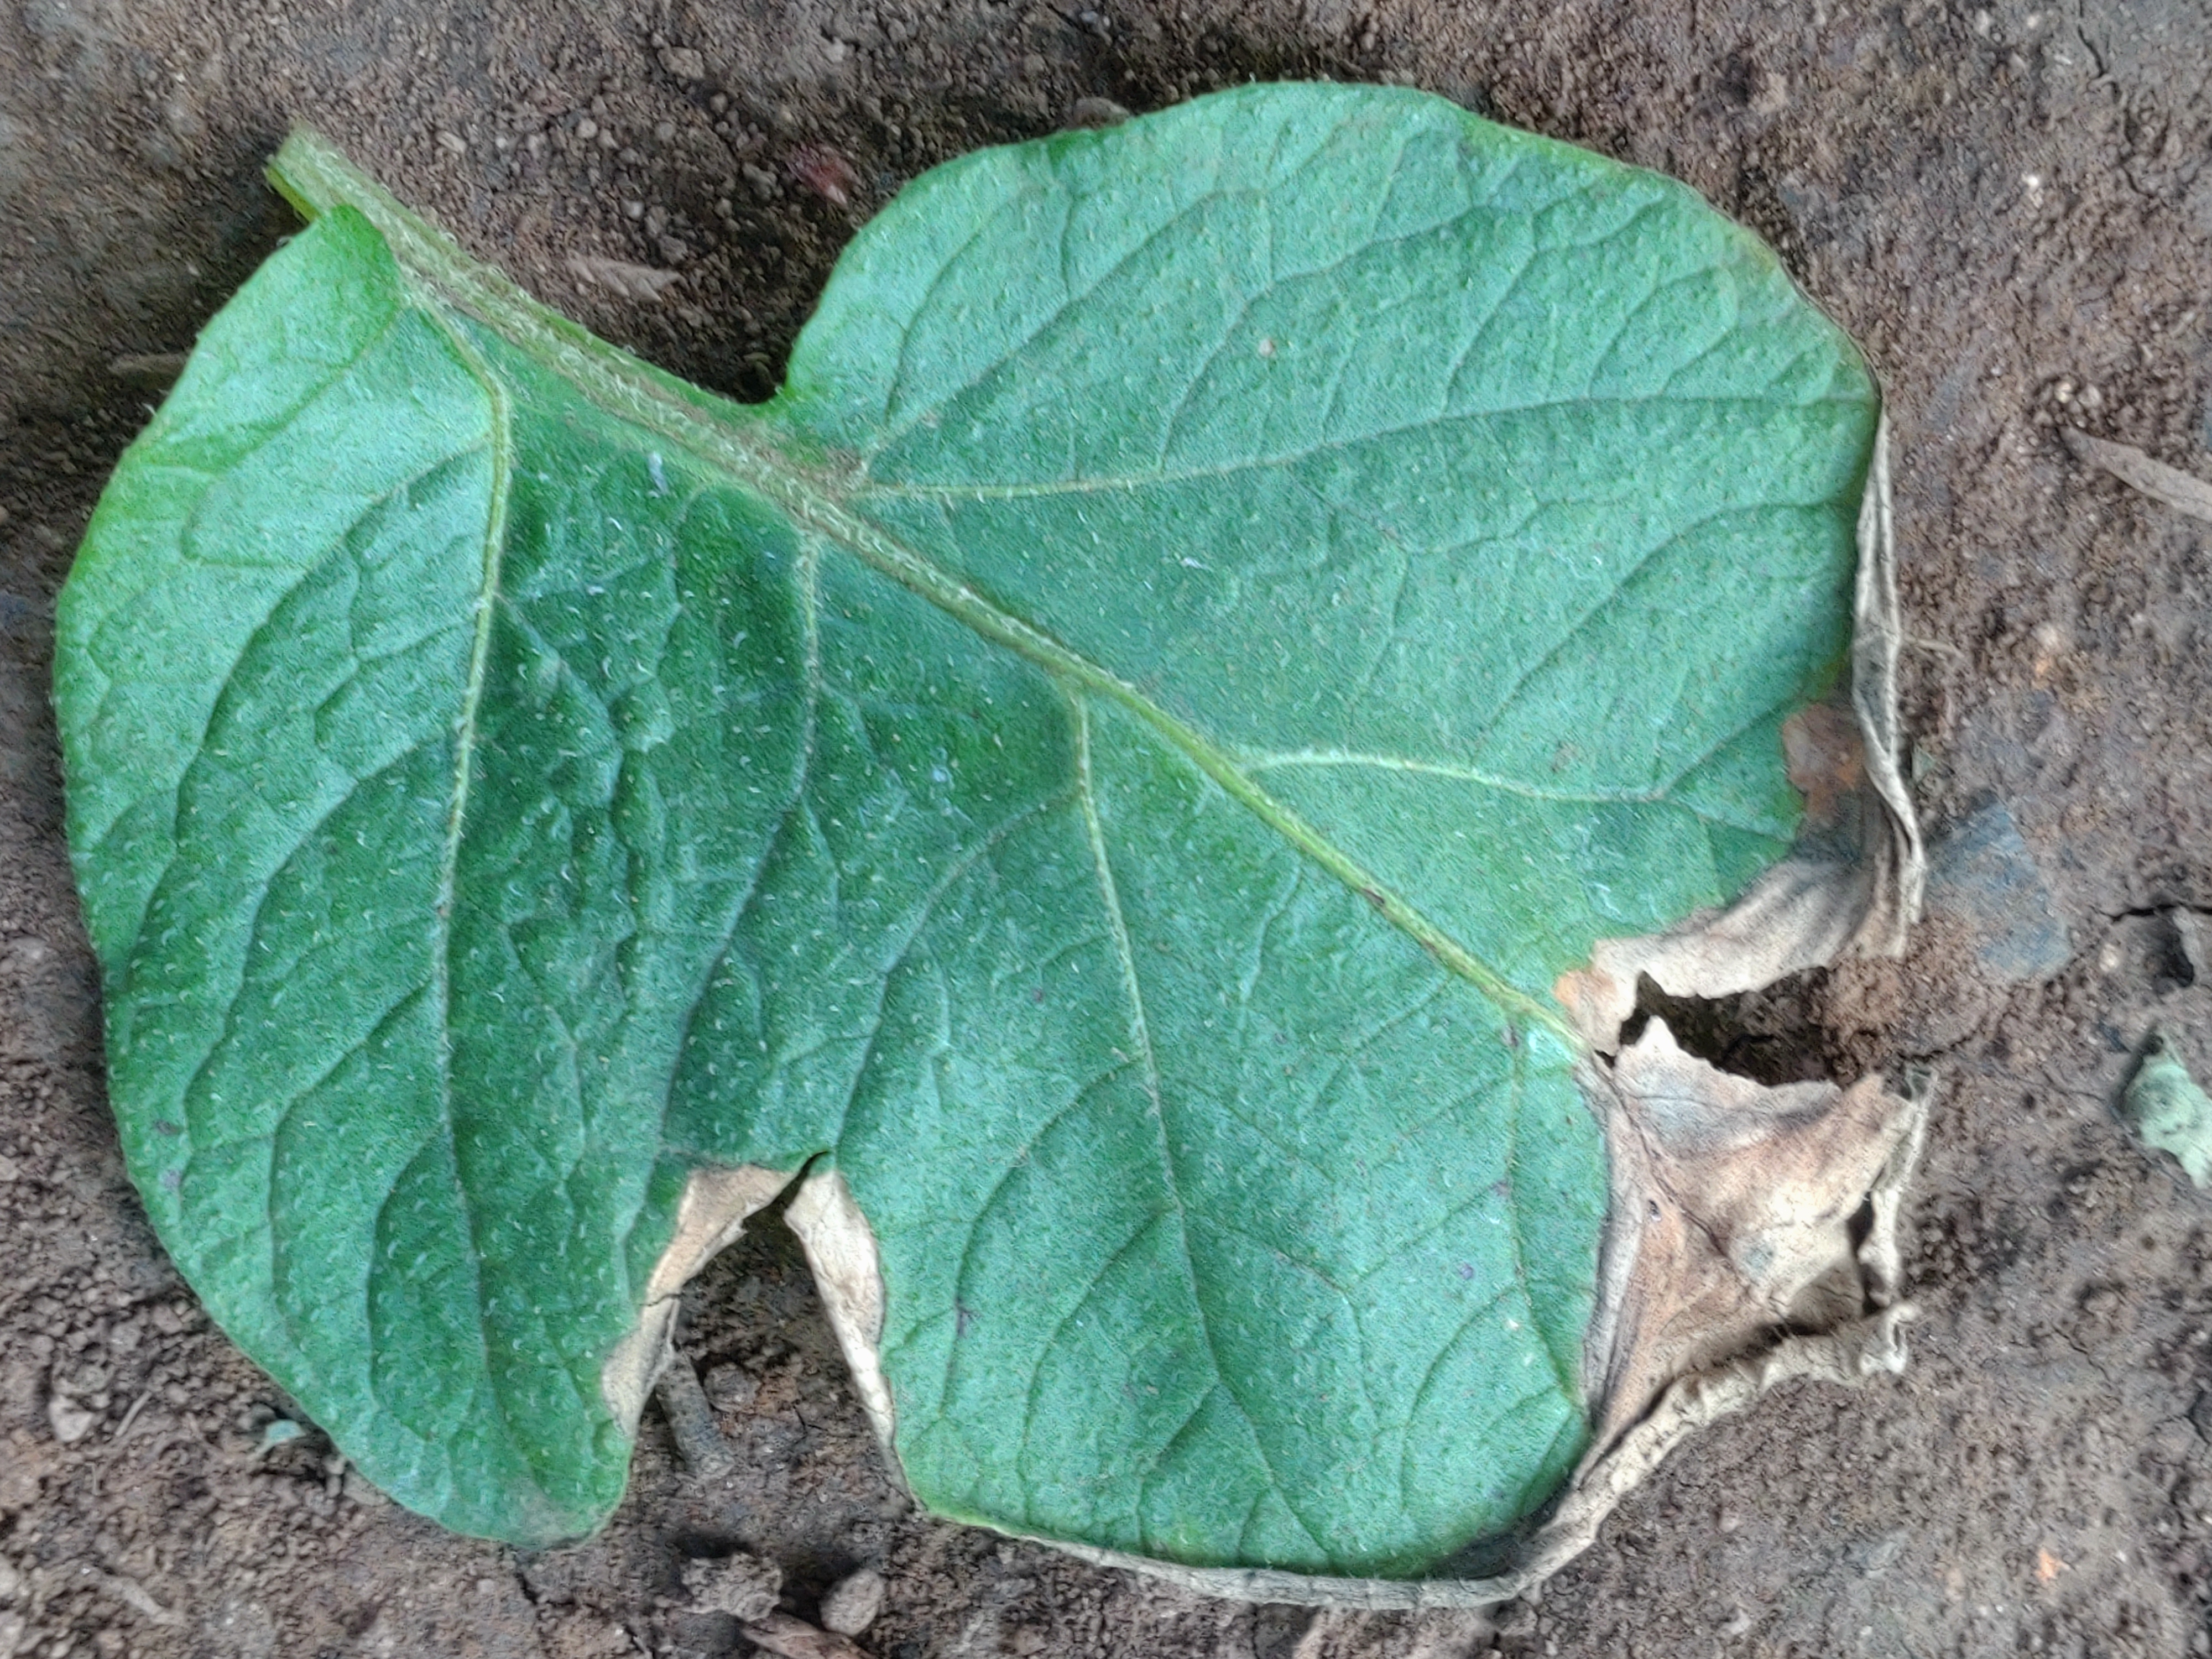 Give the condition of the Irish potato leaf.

early blight
